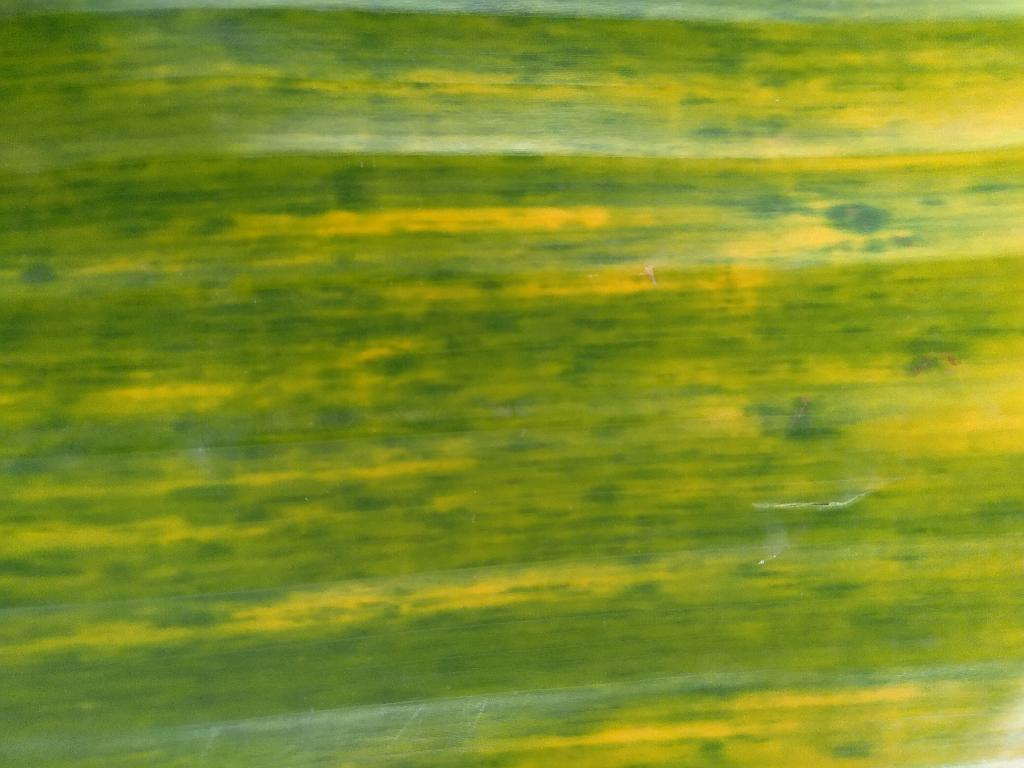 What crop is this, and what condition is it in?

banana, fusarium wilt race 1
